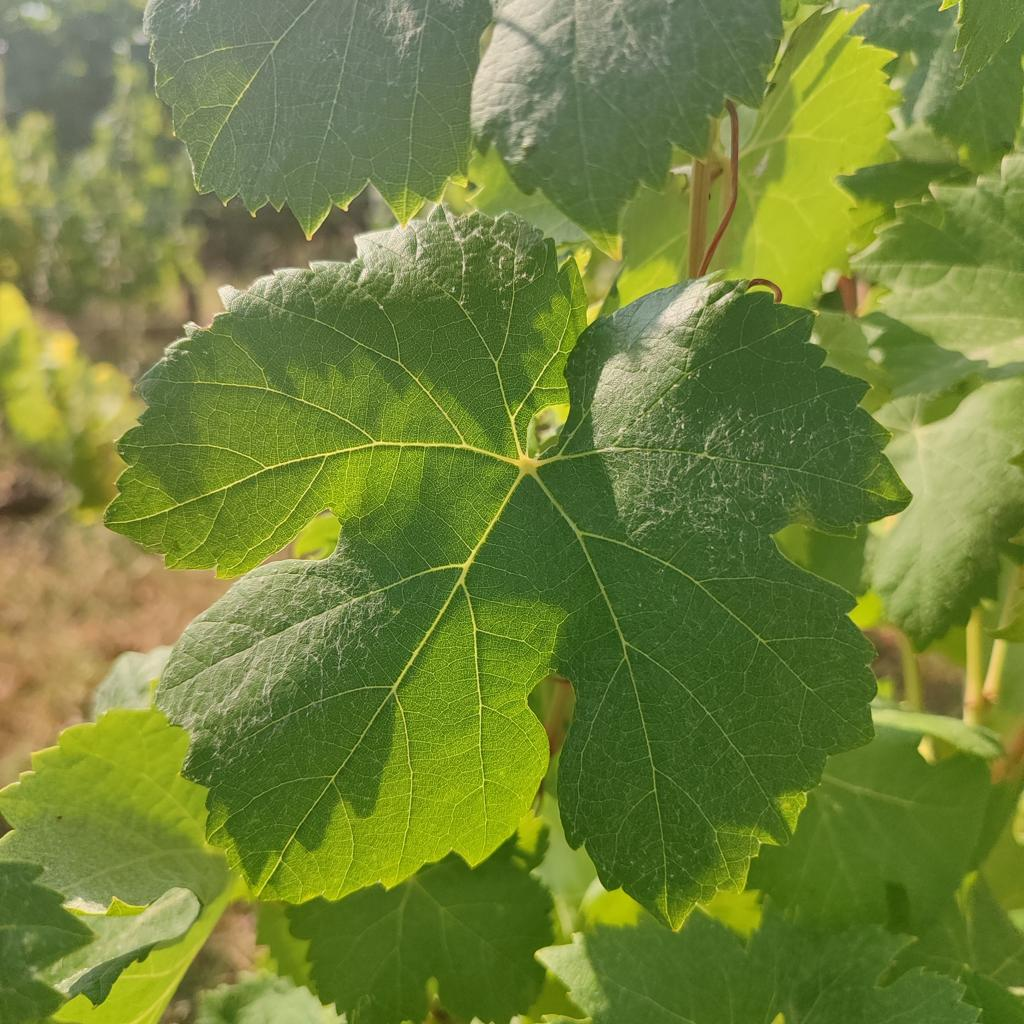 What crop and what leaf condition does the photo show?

grapevine, healthy
